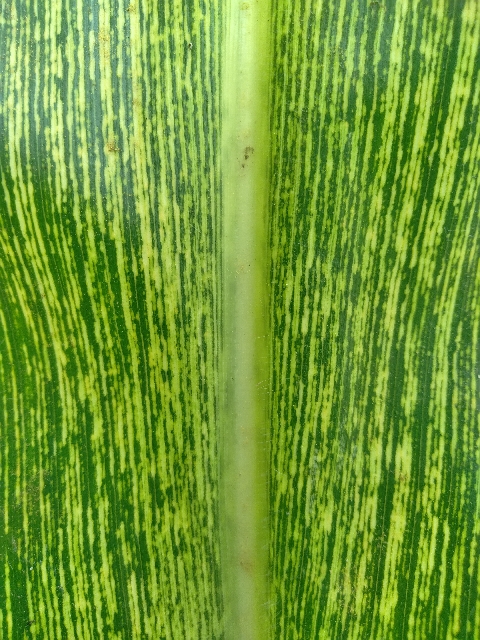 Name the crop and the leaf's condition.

maize, maize streak virus
